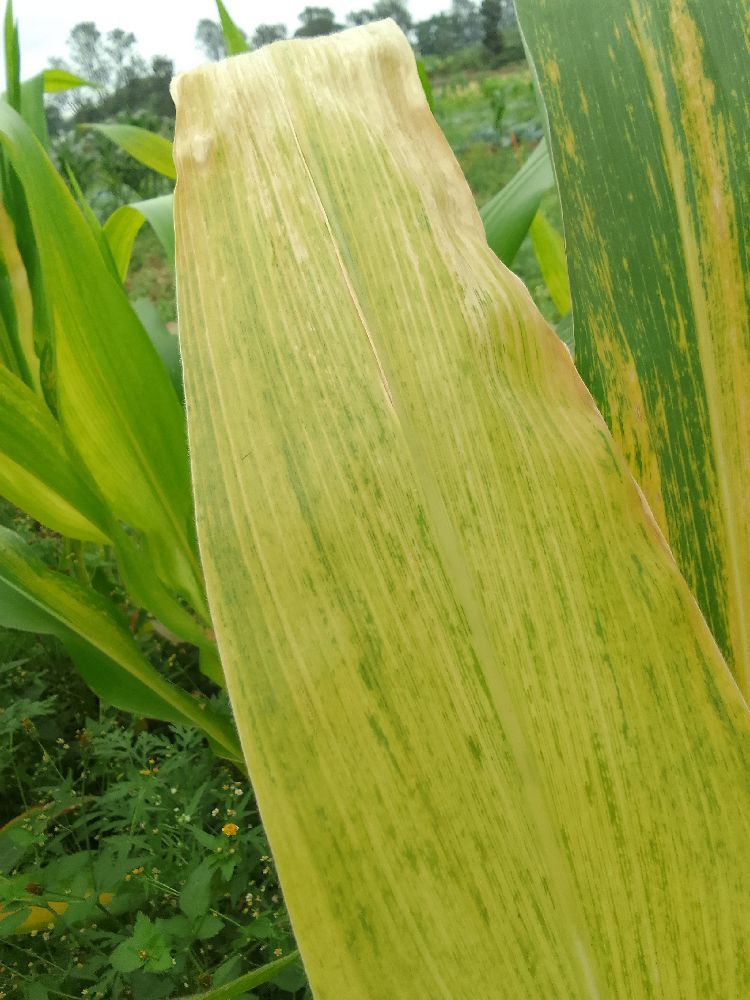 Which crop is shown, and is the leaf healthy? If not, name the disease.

maize, maize lethal necrosis
